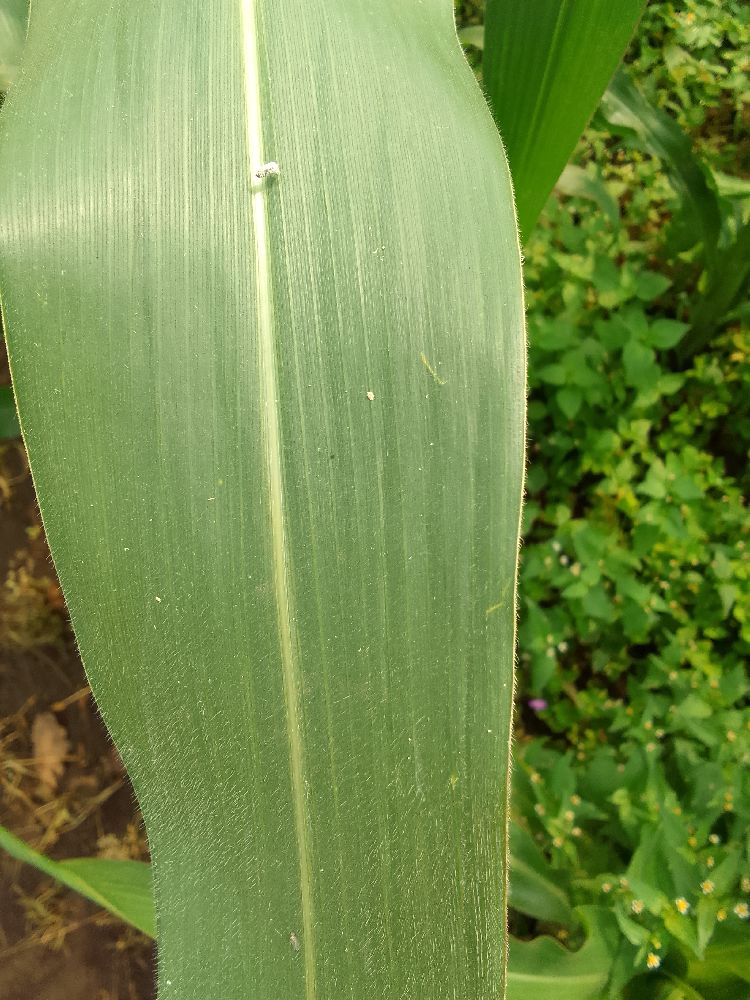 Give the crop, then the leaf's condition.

maize, healthy
